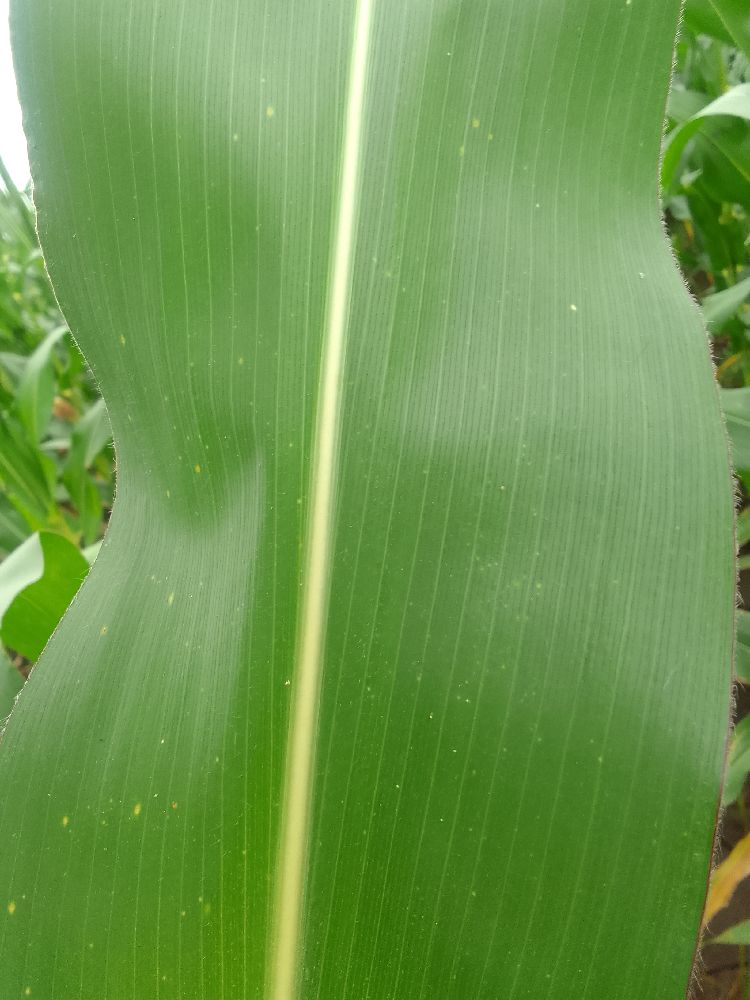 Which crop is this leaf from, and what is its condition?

maize, healthy
